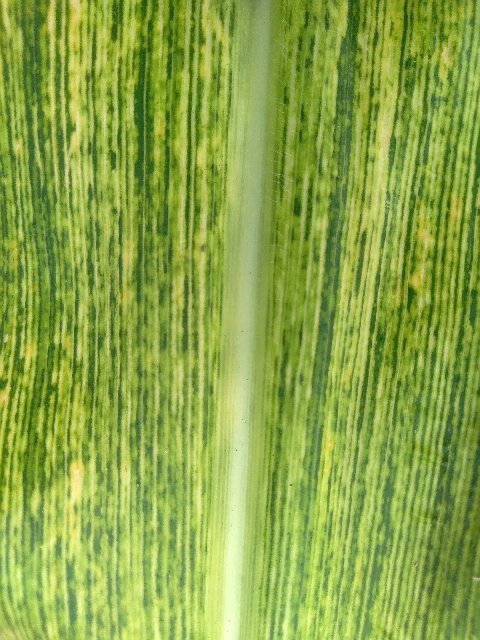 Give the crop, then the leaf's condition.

maize, maize streak virus
